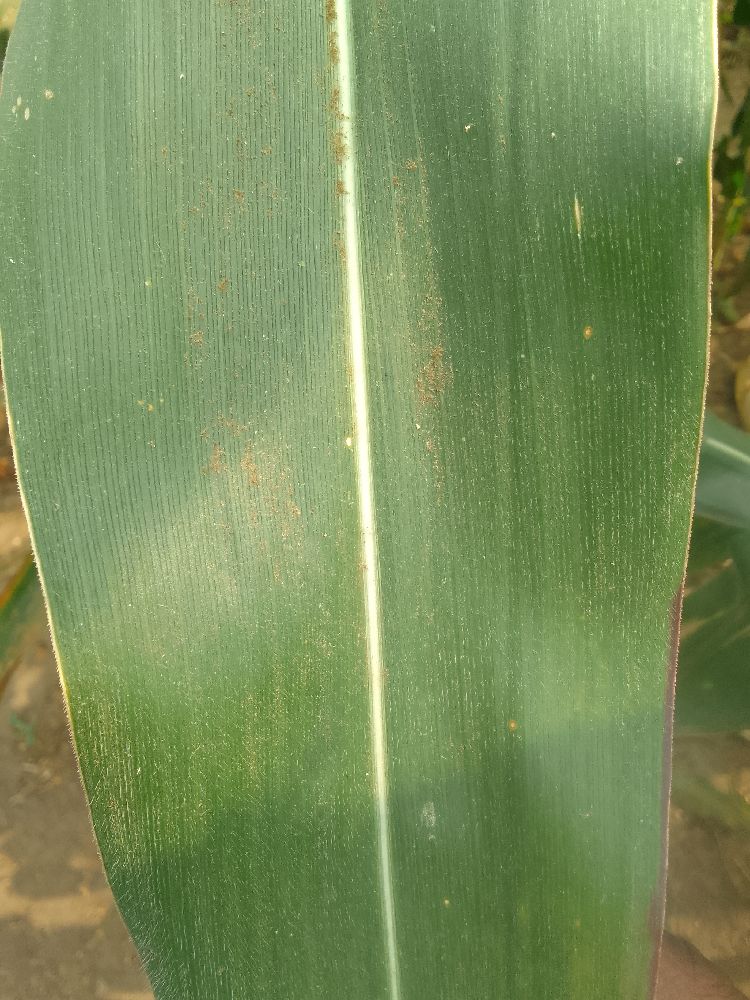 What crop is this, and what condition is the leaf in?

maize, healthy
